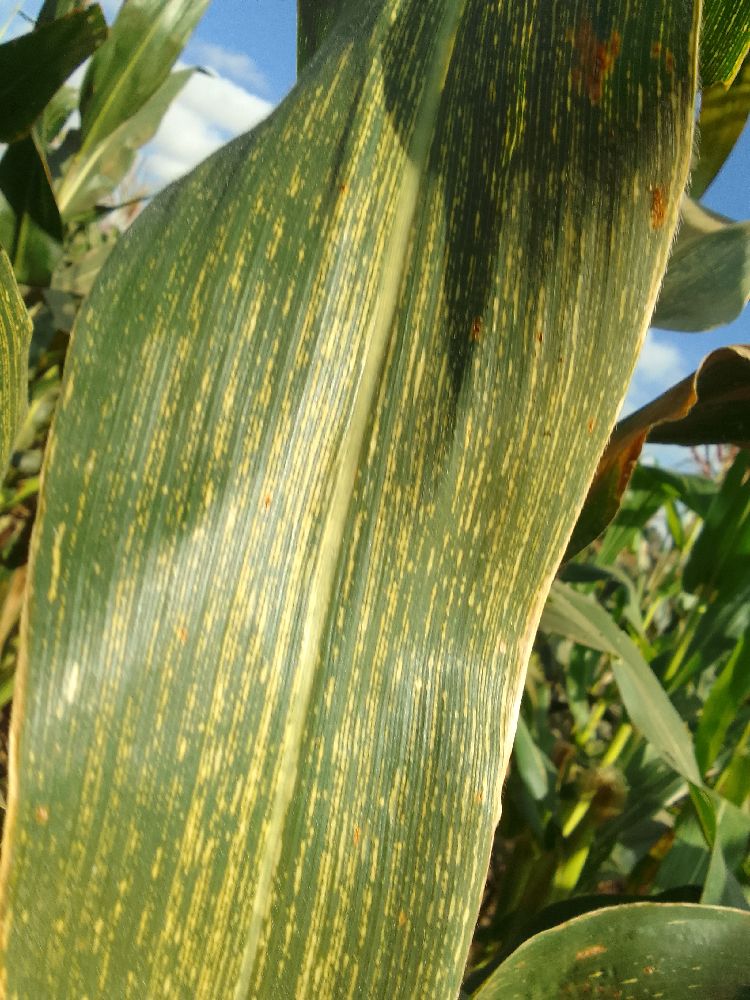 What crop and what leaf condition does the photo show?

maize, maize streak virus
